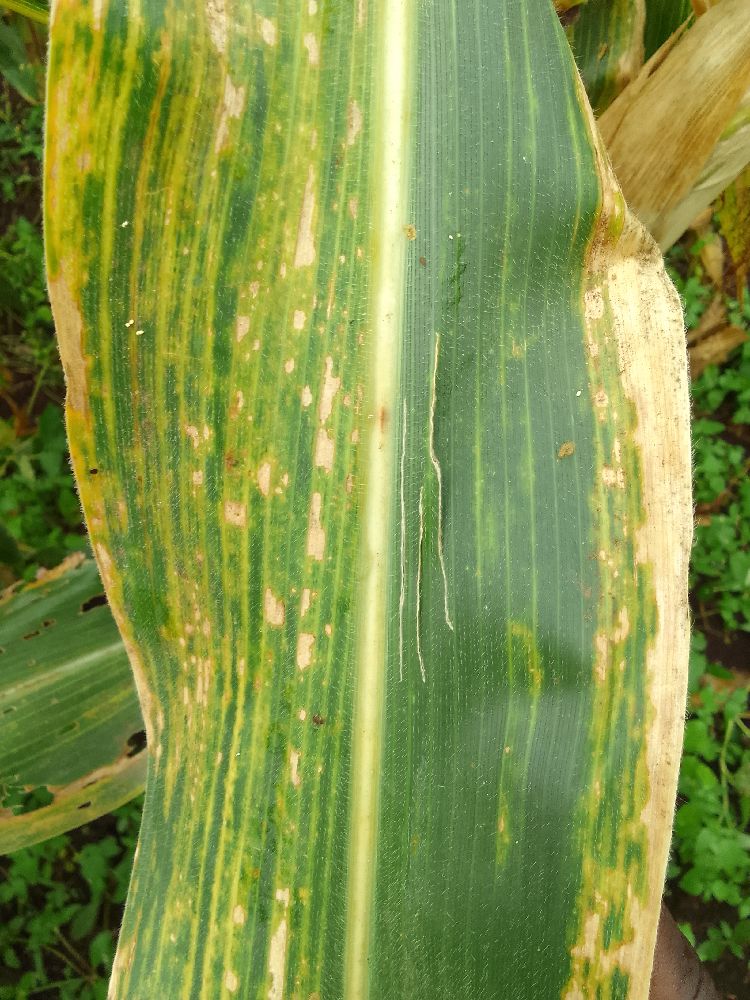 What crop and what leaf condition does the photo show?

maize, maize lethal necrosis
